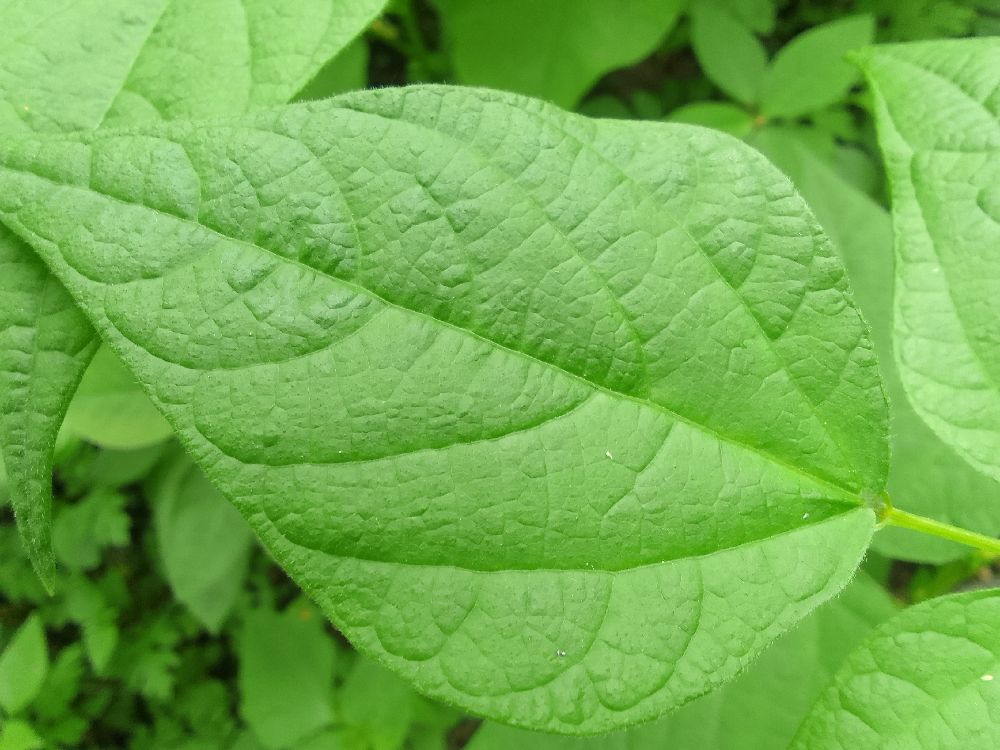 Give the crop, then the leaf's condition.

common bean, healthy
